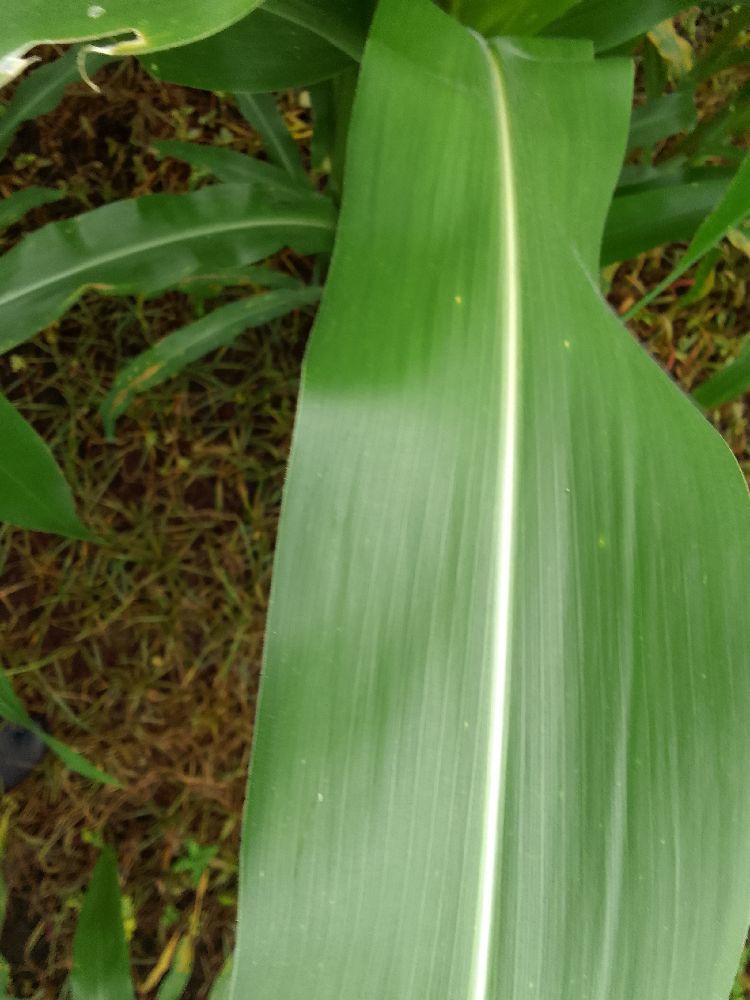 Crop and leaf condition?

maize, healthy
